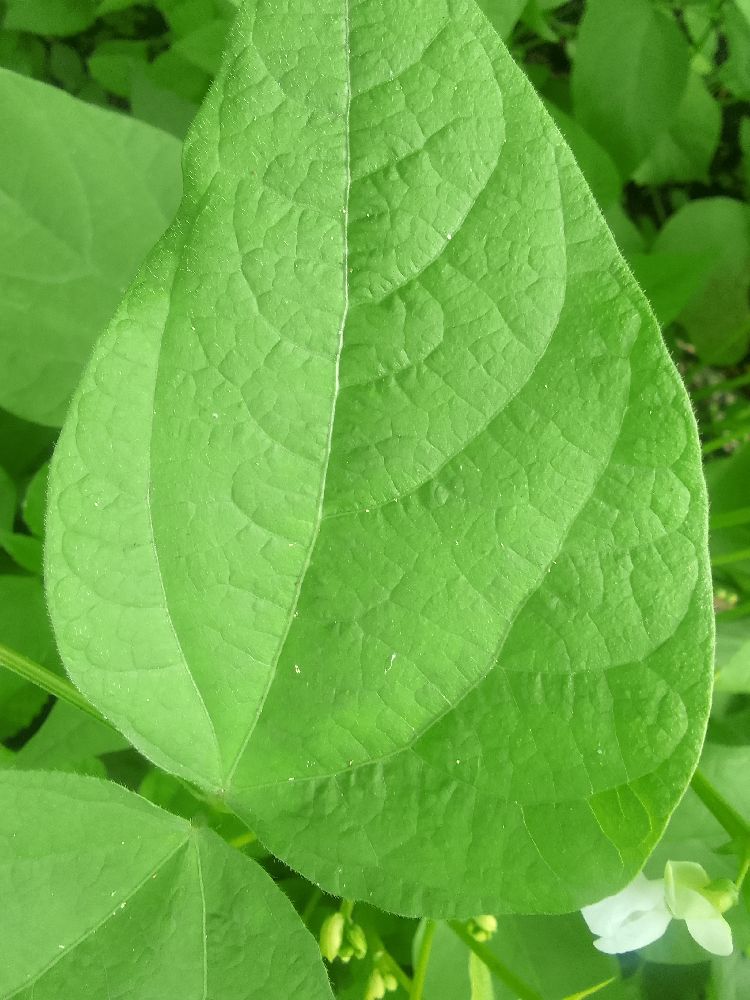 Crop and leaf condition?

common bean, healthy
